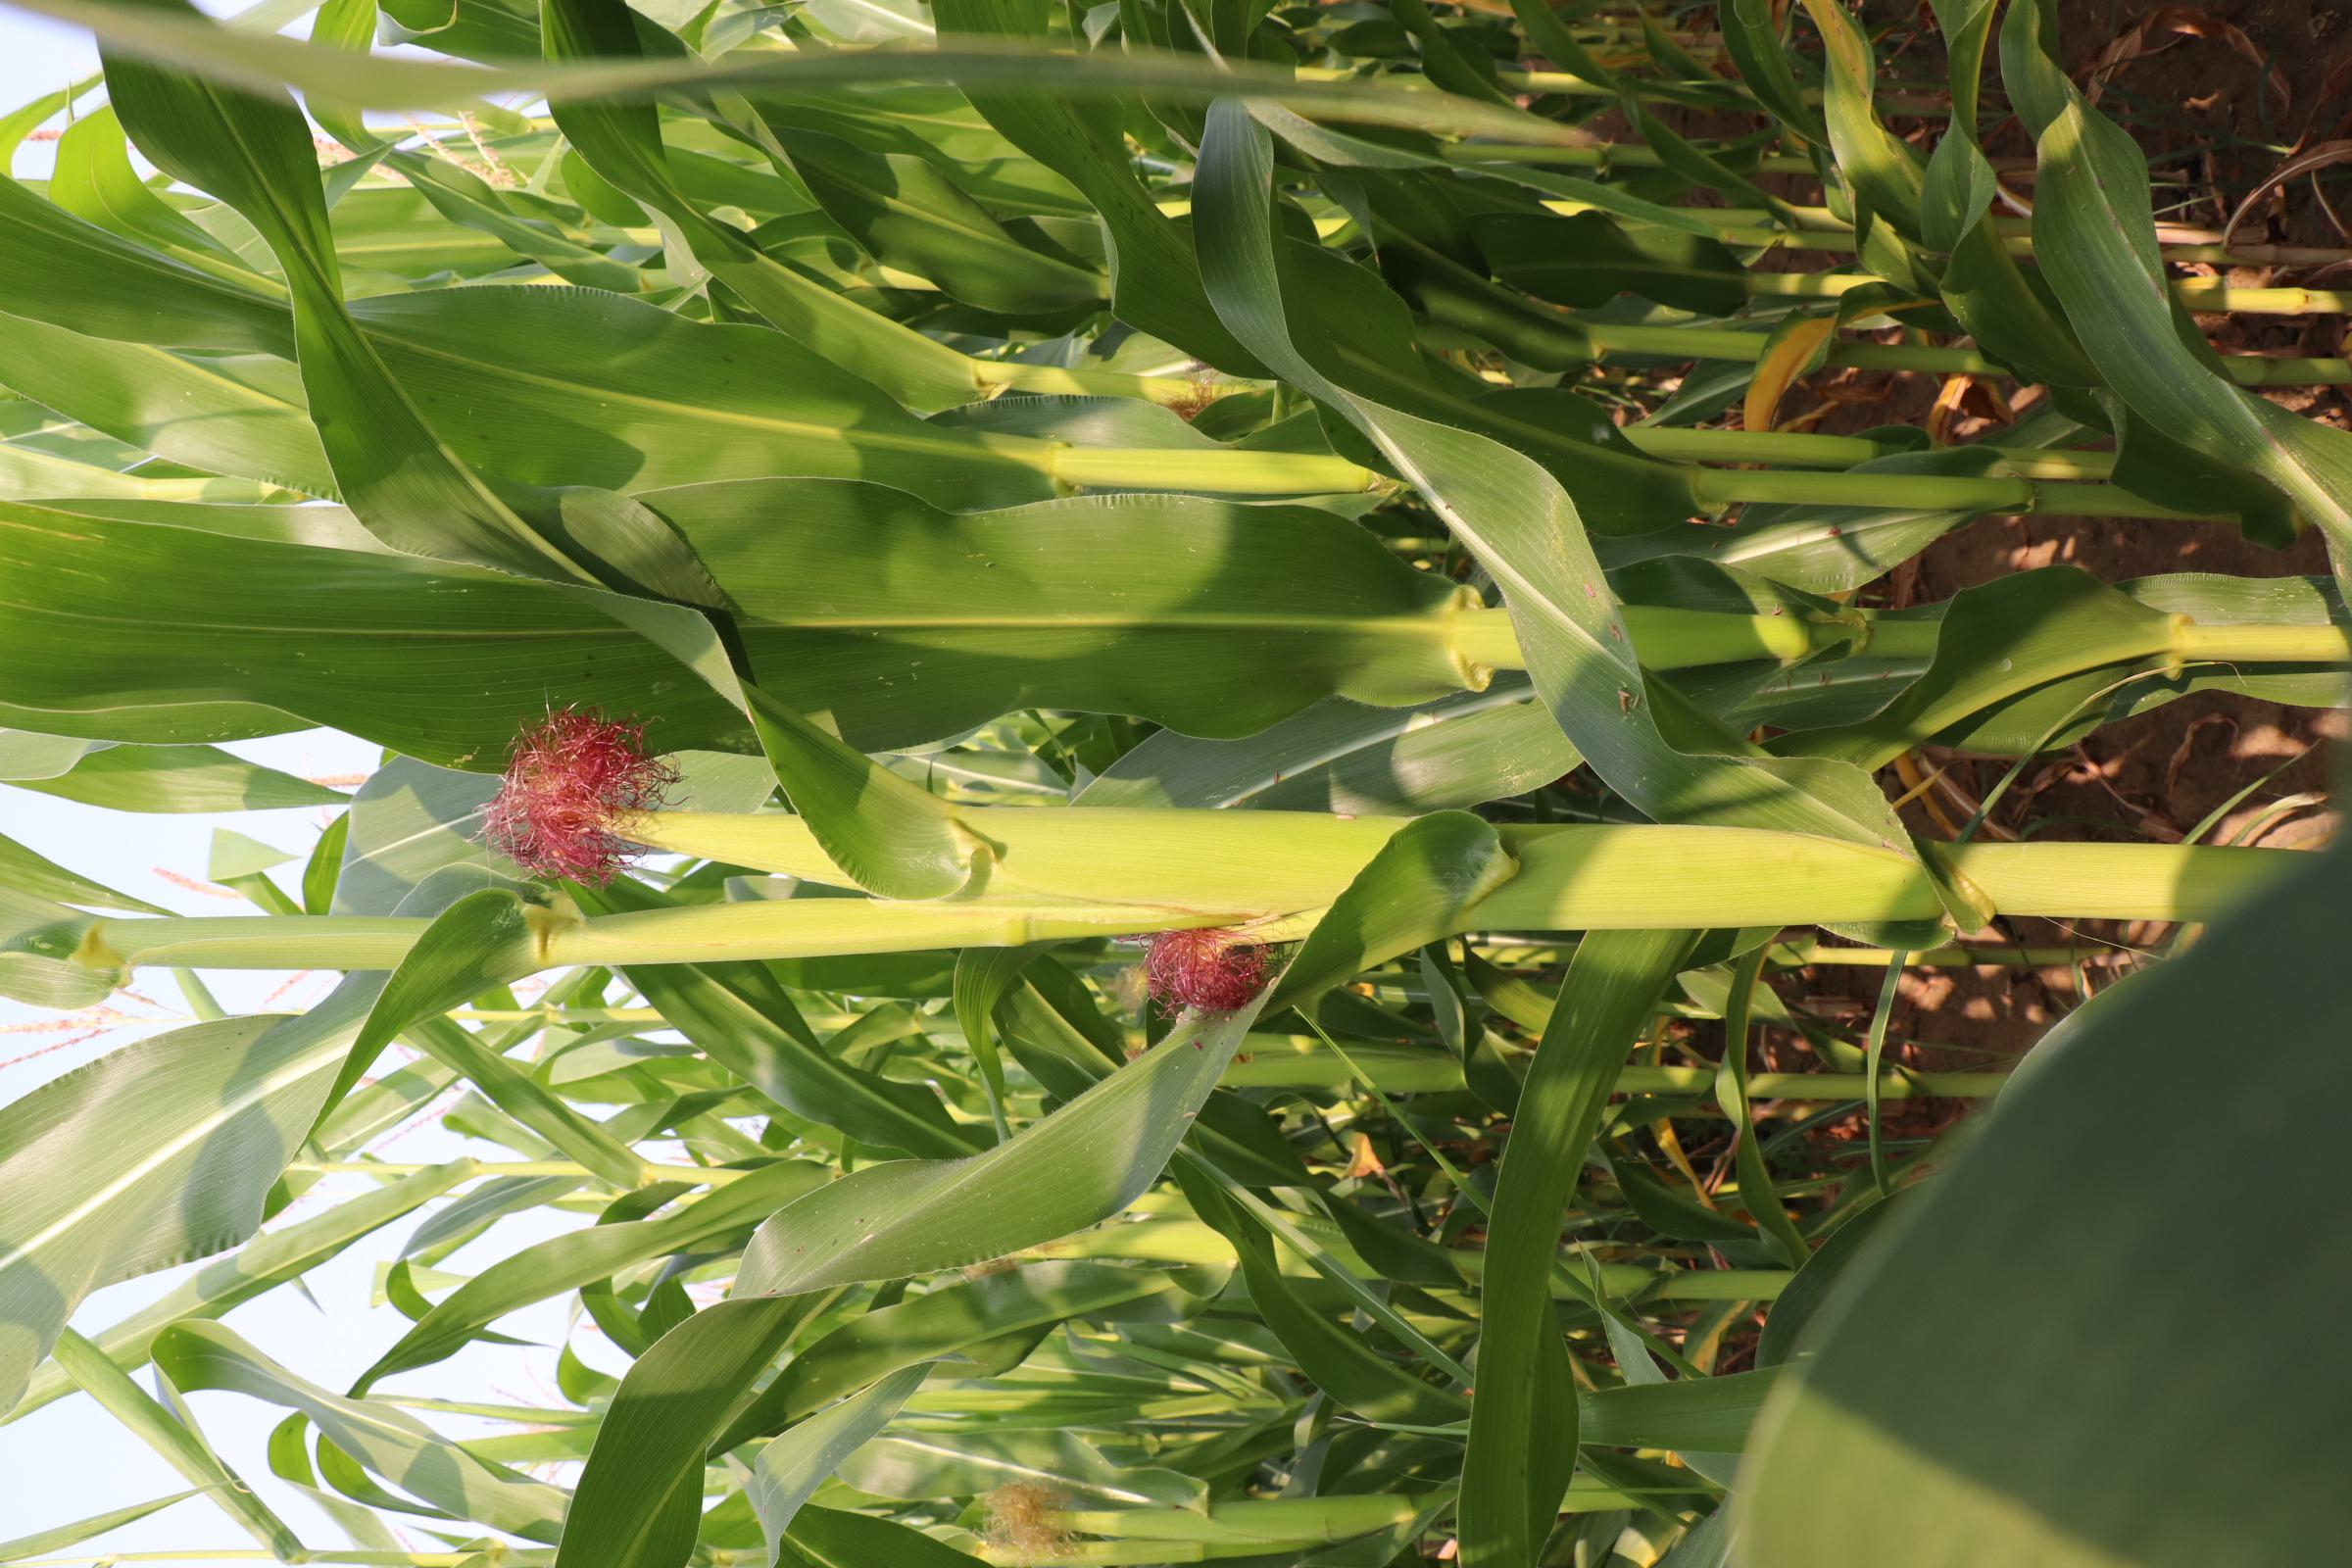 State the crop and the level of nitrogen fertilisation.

maize, no added nitrogen
